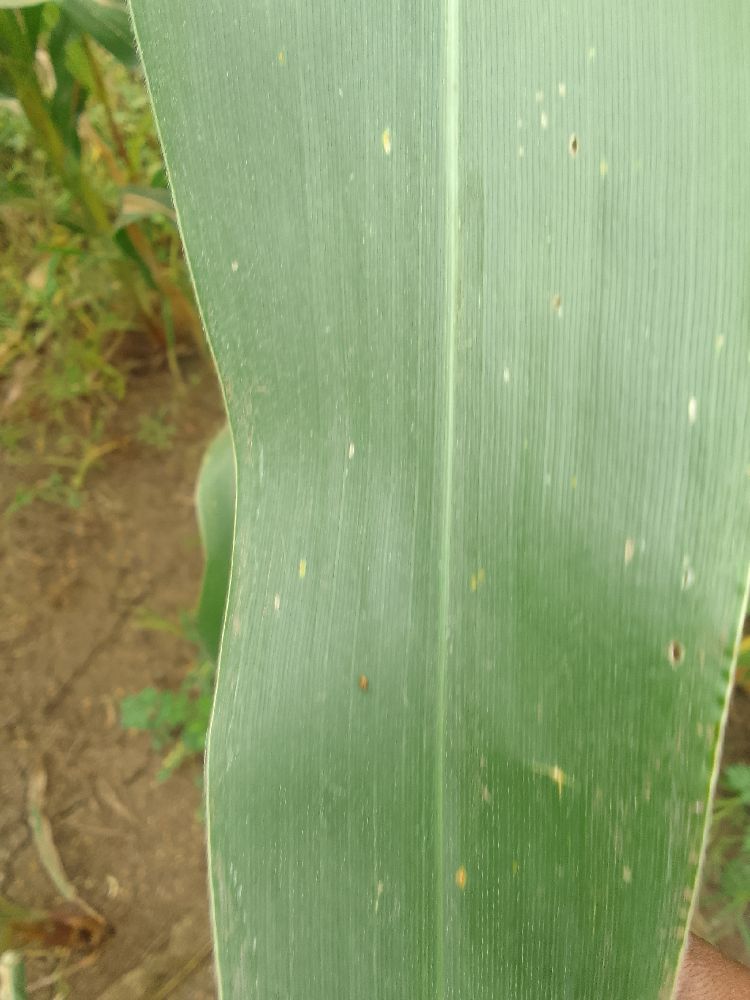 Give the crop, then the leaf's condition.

maize, healthy
